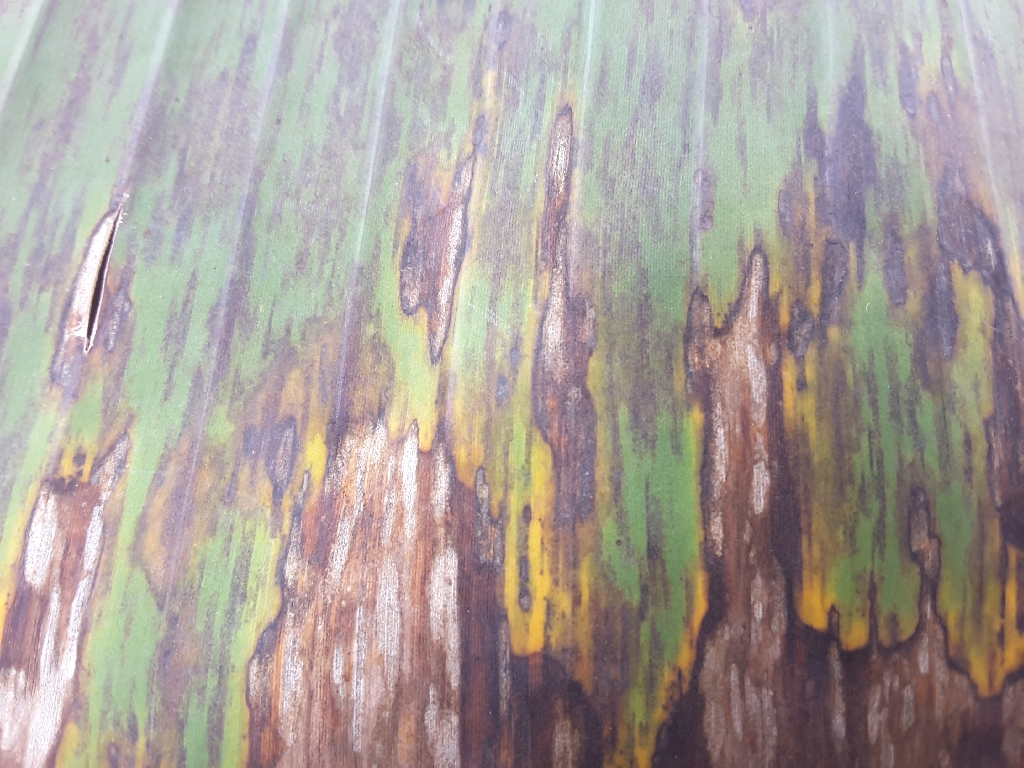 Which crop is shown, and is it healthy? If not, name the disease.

banana, black sigatoka
